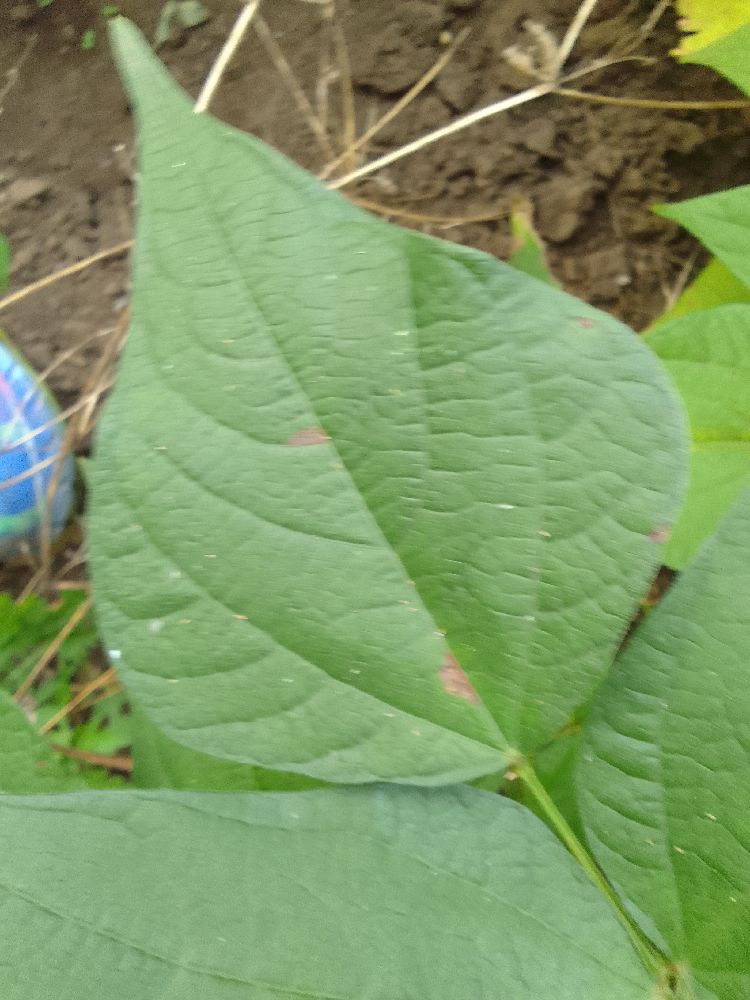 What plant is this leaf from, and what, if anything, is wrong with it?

common bean, healthy
